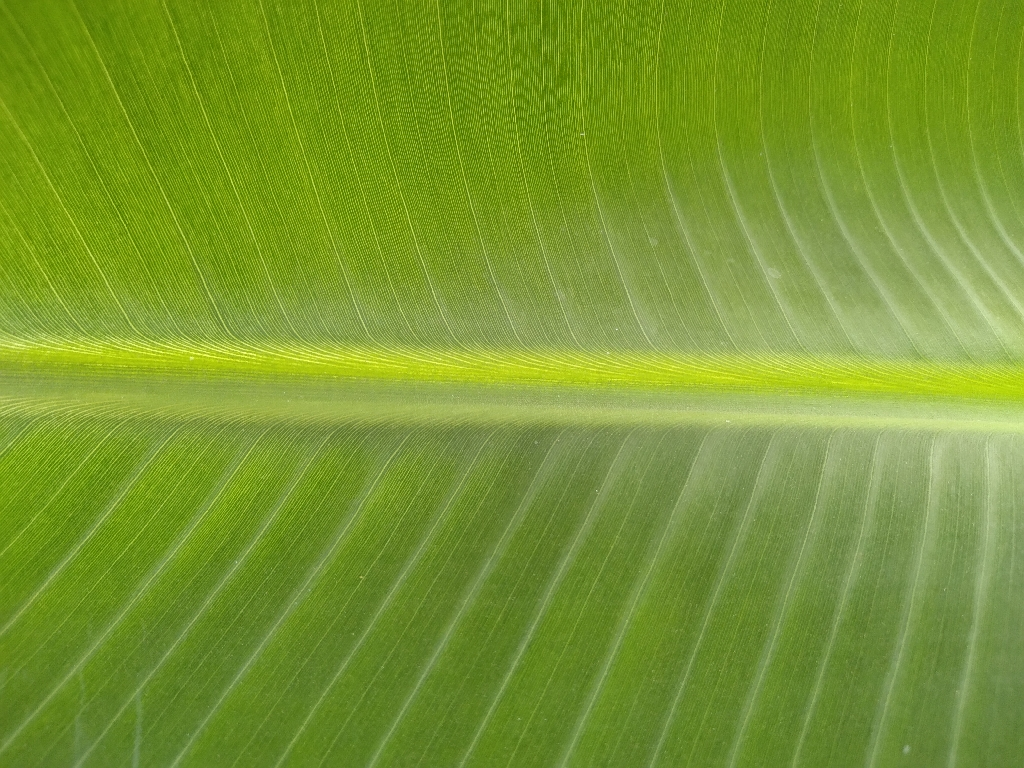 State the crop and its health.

banana, healthy
